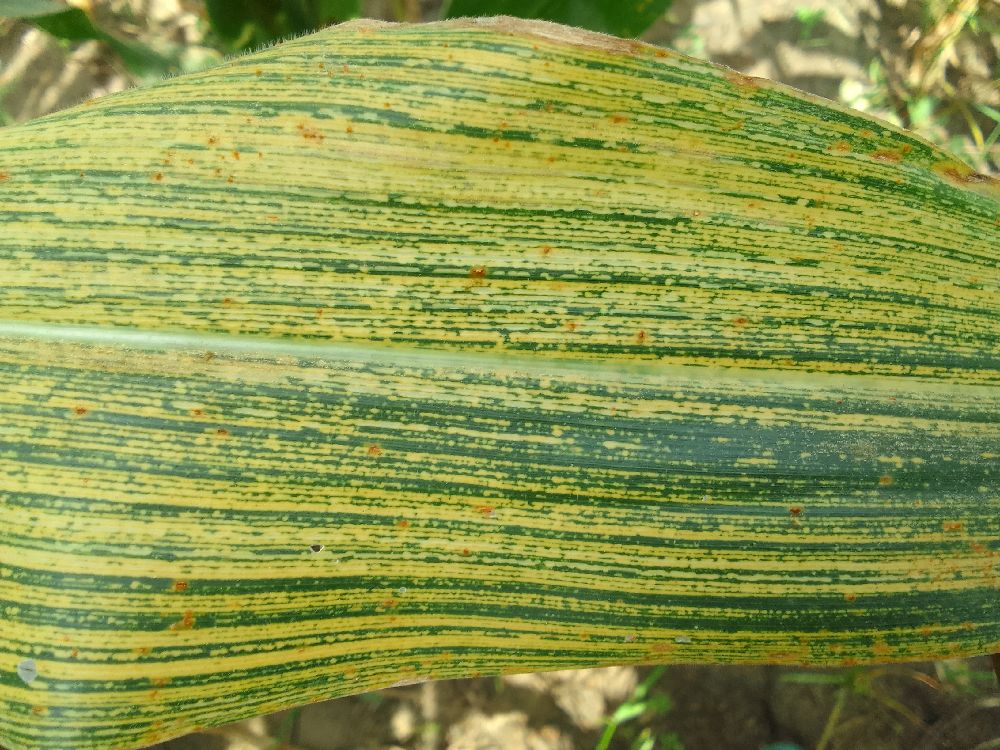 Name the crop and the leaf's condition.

maize, maize streak virus
